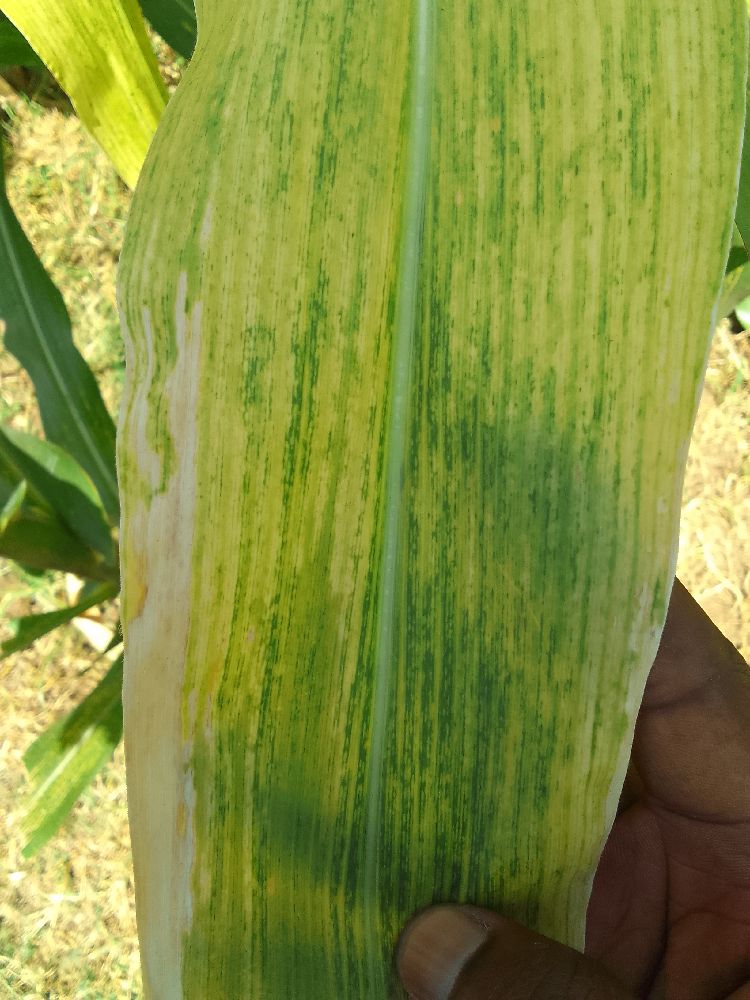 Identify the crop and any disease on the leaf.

maize, maize lethal necrosis
